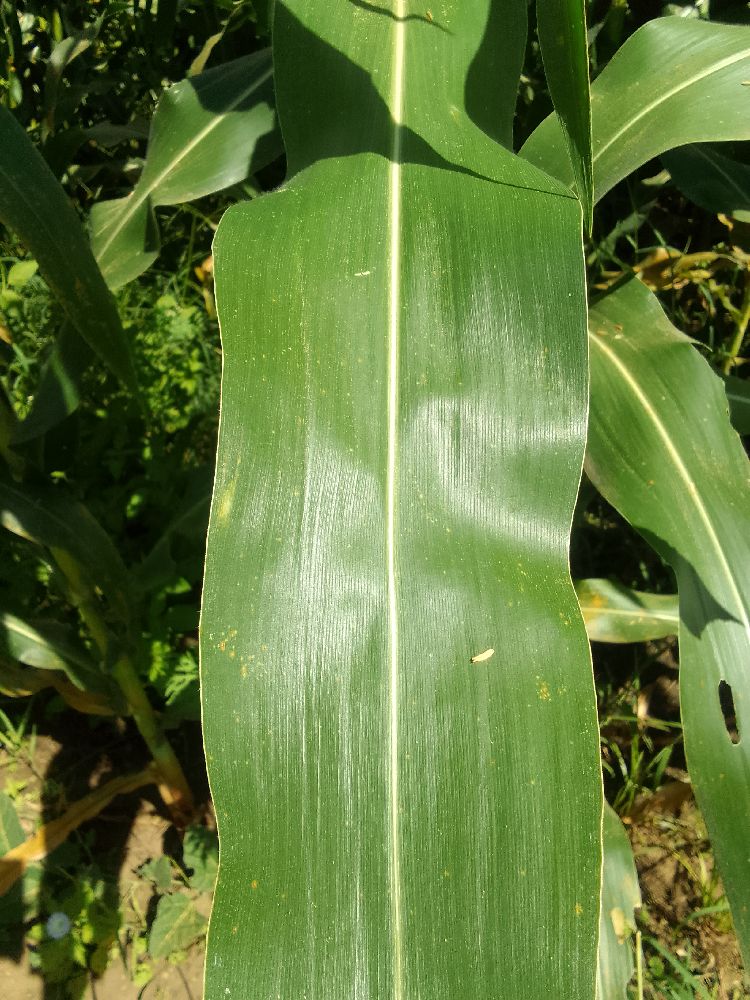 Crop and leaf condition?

maize, healthy
